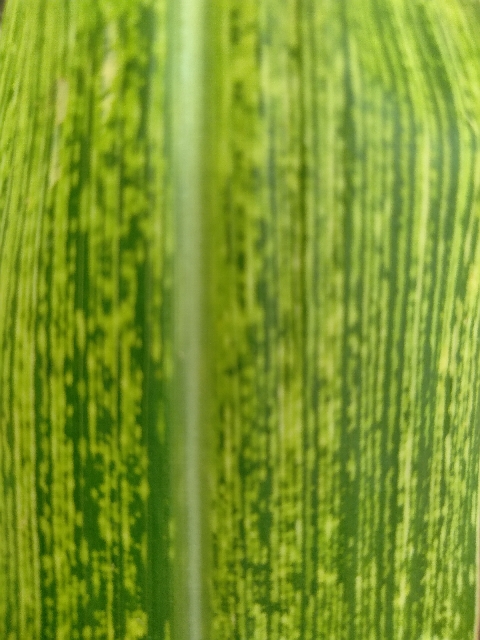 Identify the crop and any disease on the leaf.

maize, maize streak virus
